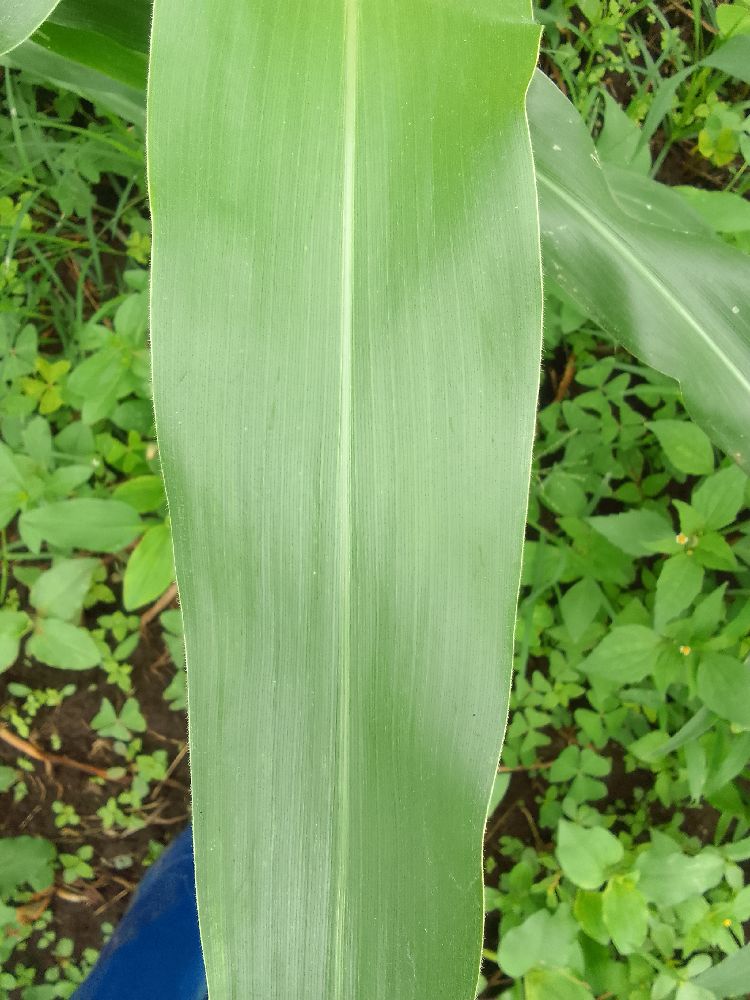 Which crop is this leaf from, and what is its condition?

maize, healthy
